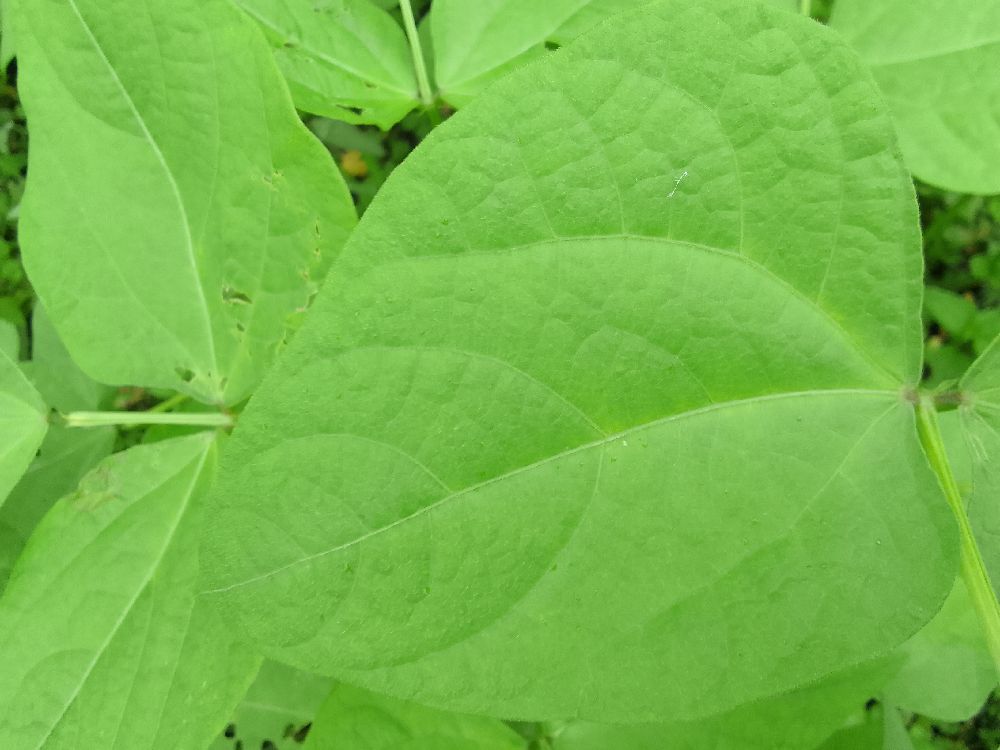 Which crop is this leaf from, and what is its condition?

common bean, healthy
